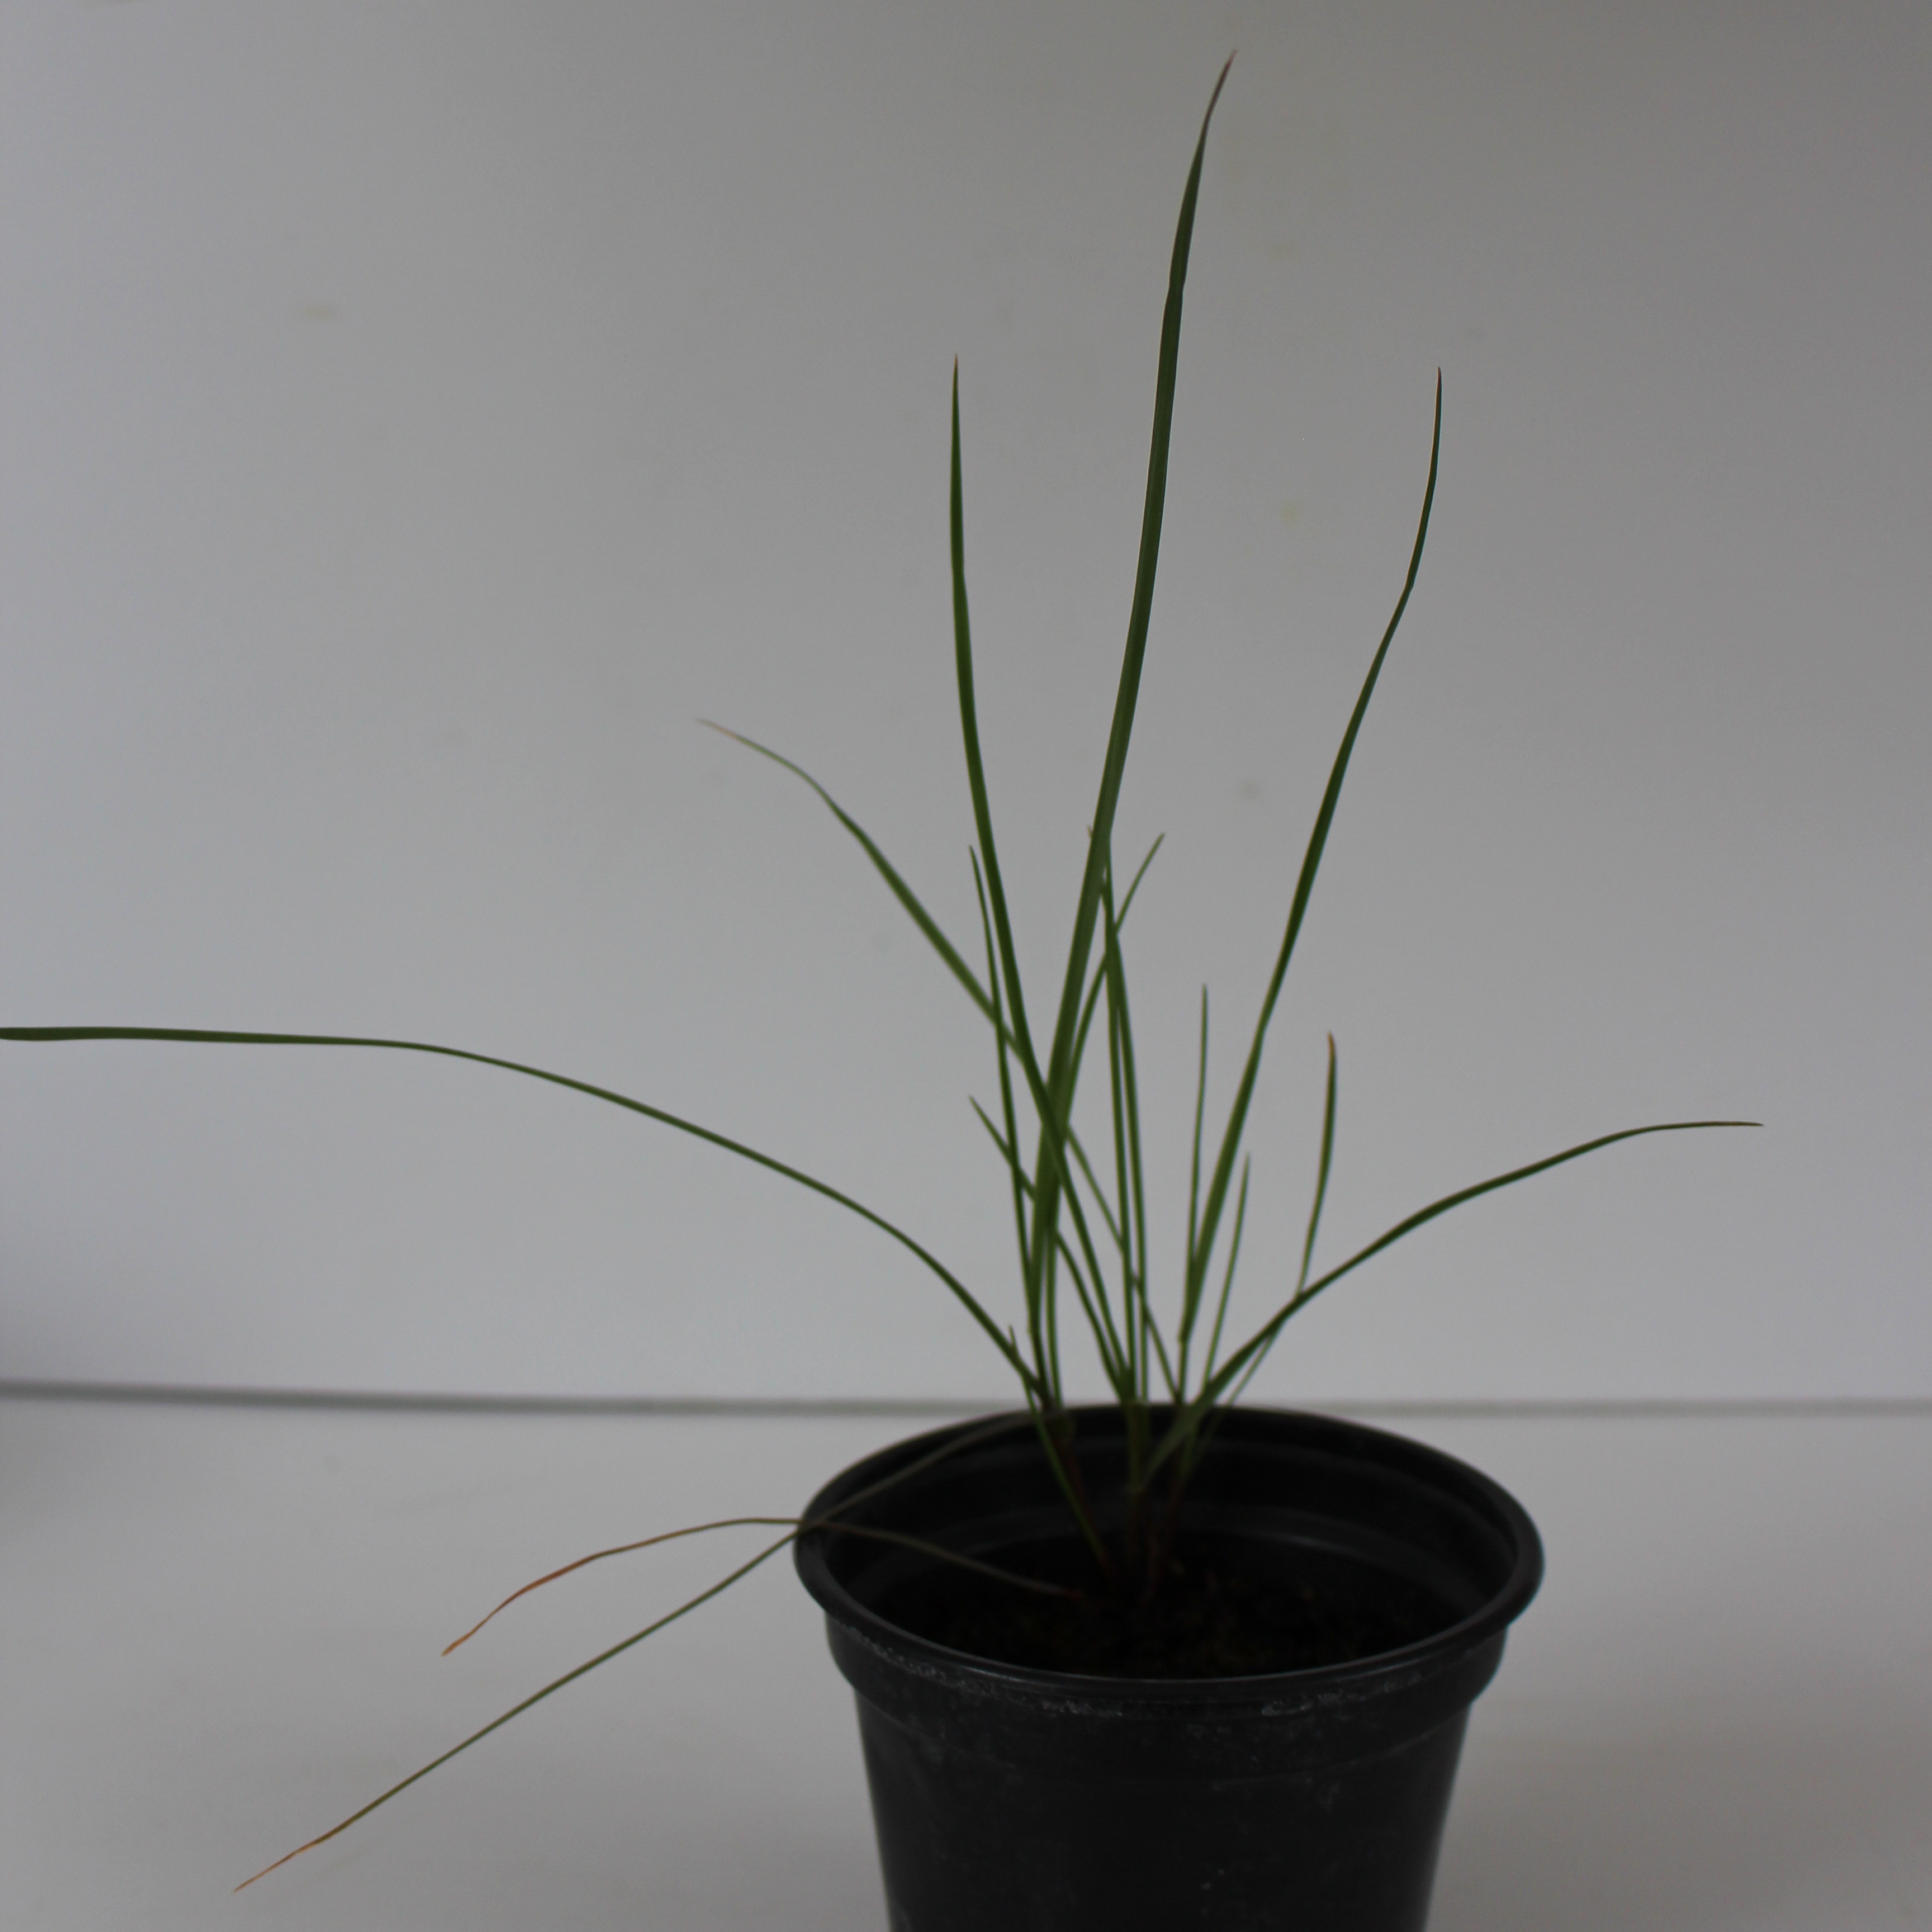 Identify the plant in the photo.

Lolium multiflorum
